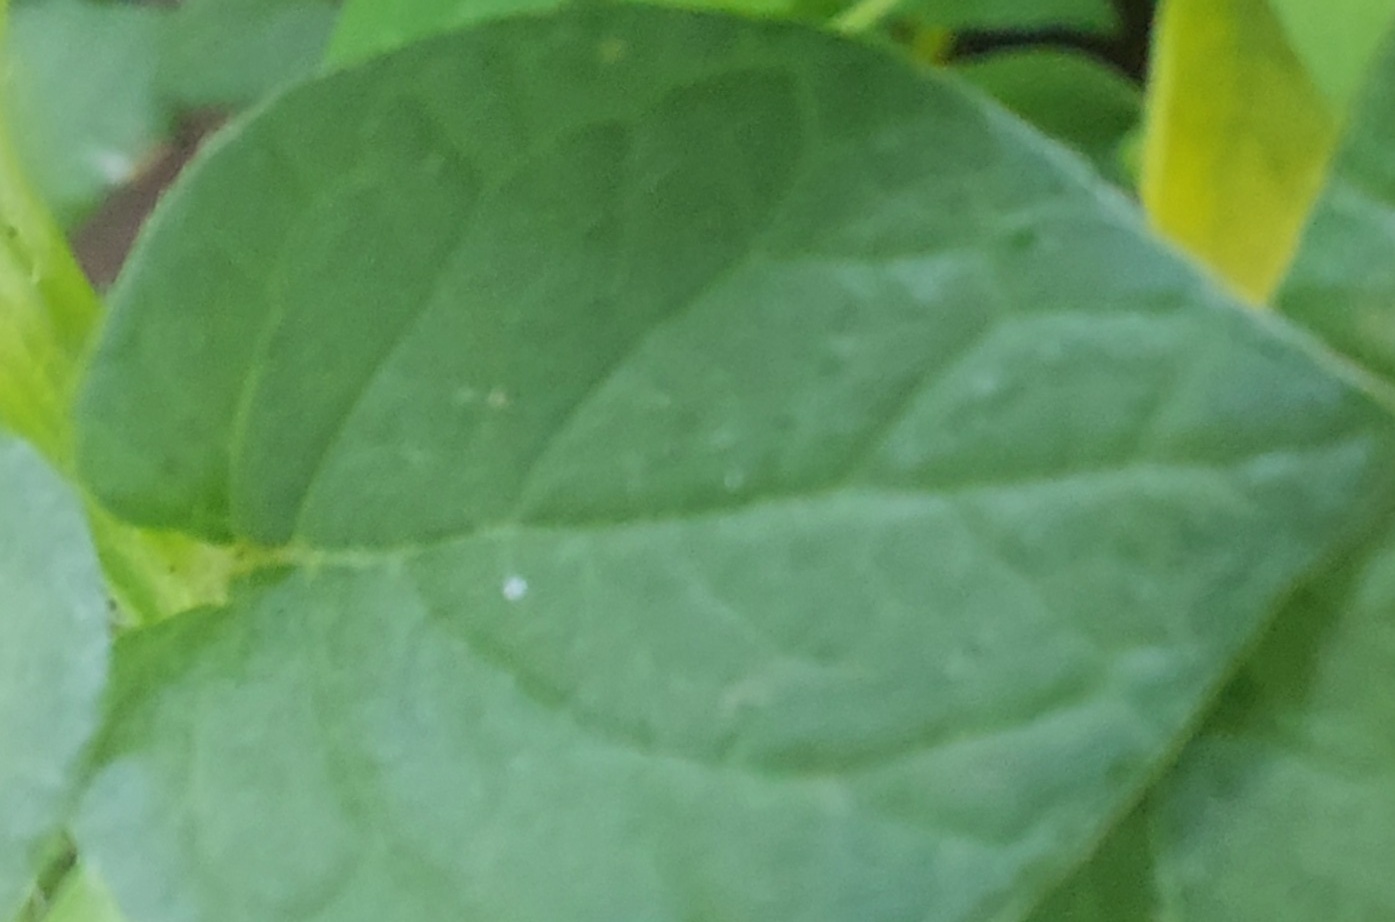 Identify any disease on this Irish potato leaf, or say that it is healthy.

healthy
